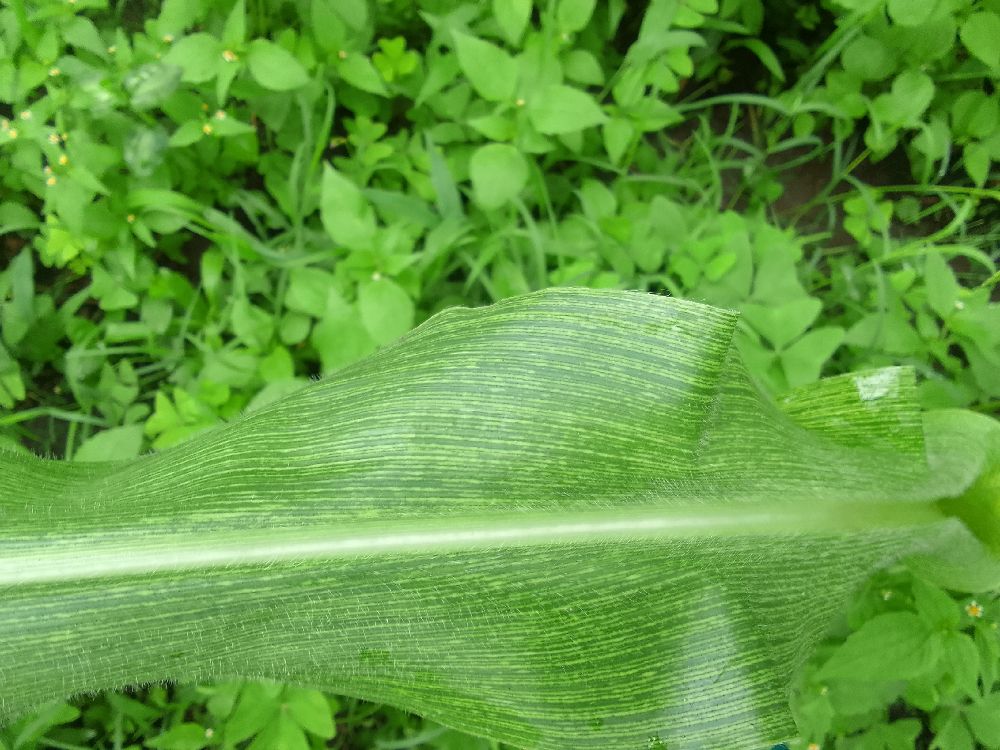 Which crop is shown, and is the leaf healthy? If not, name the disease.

maize, maize streak virus
